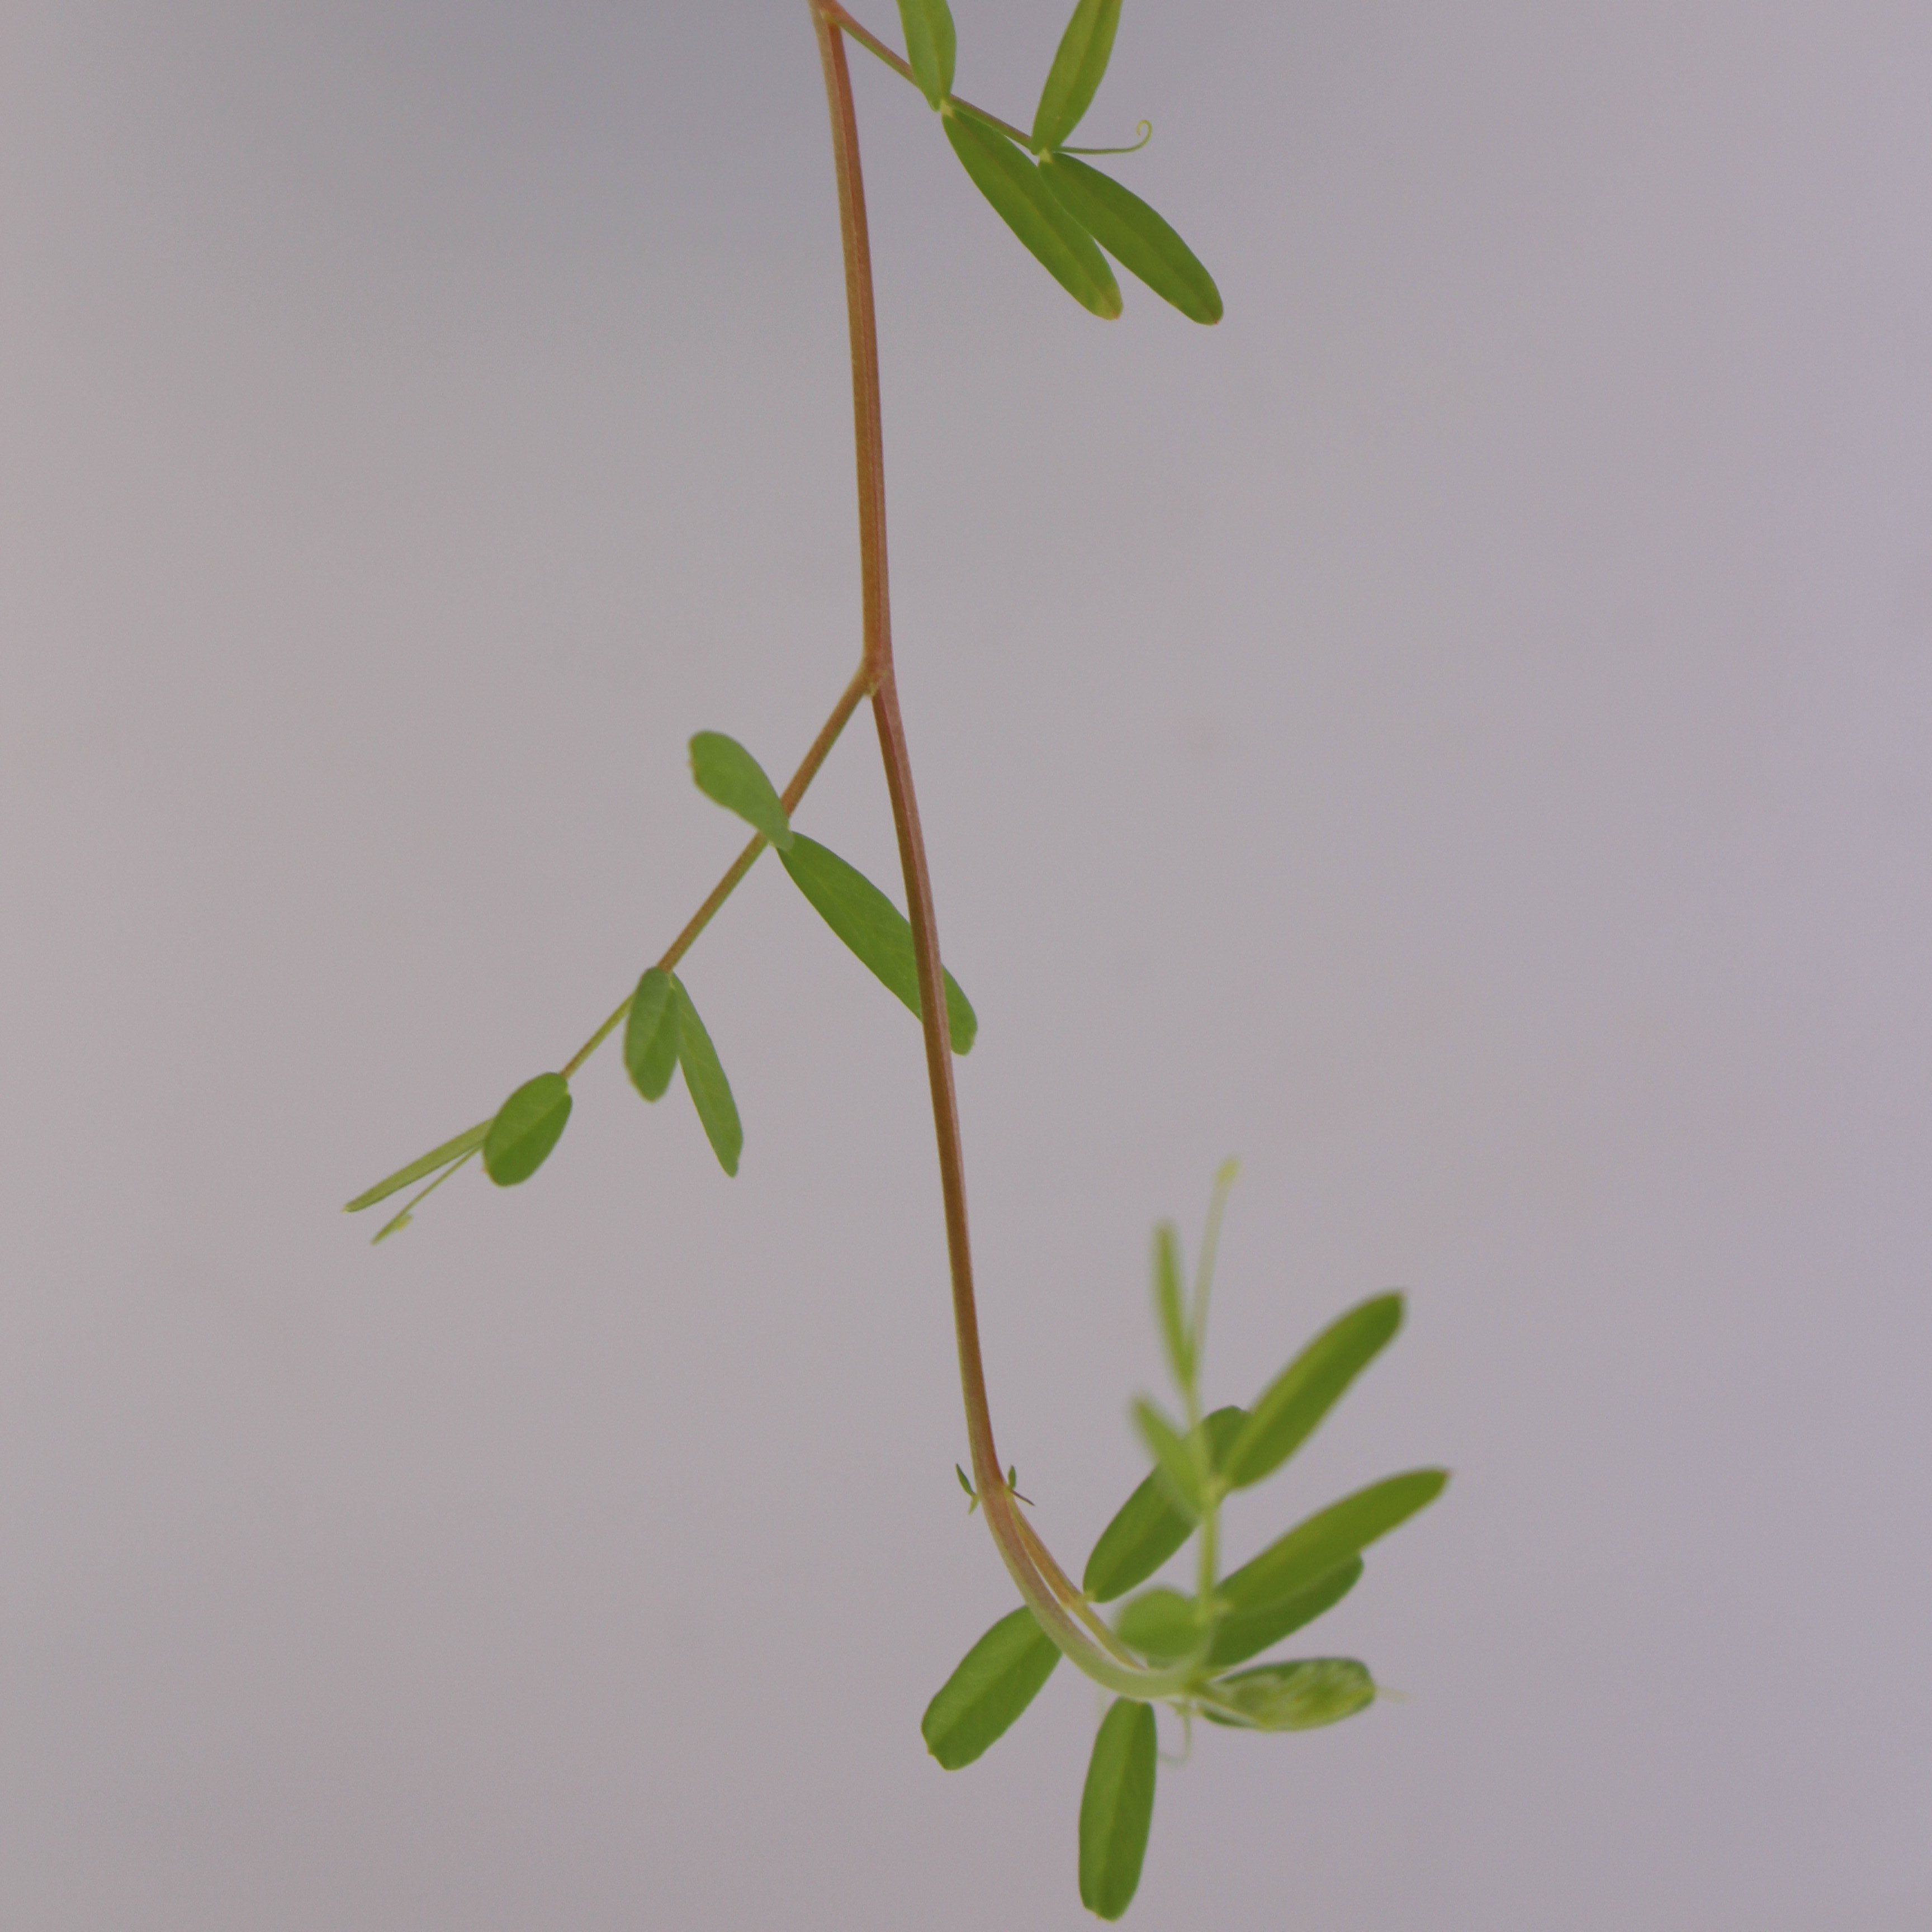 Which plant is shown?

Vicia sativa
